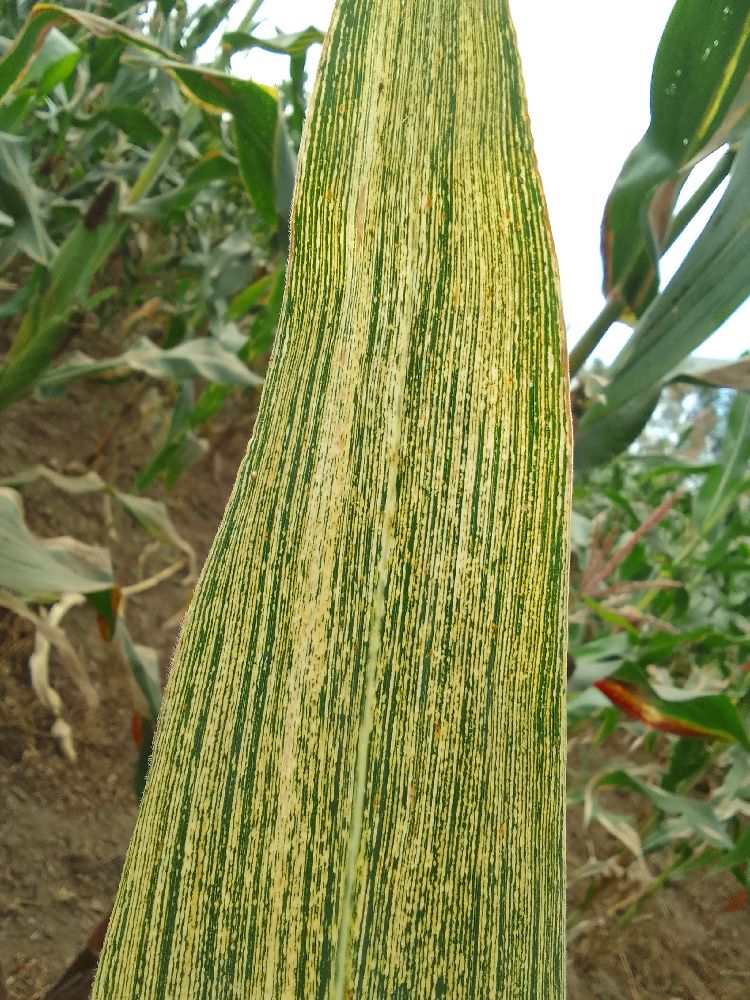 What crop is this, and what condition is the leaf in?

maize, maize streak virus
